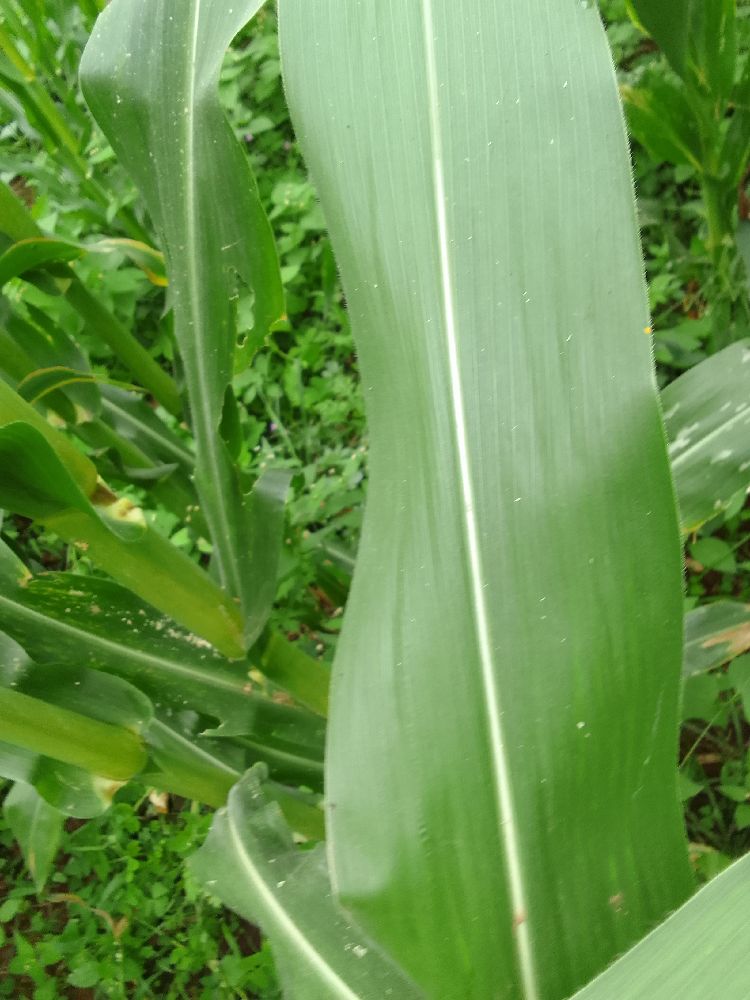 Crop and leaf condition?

maize, healthy
